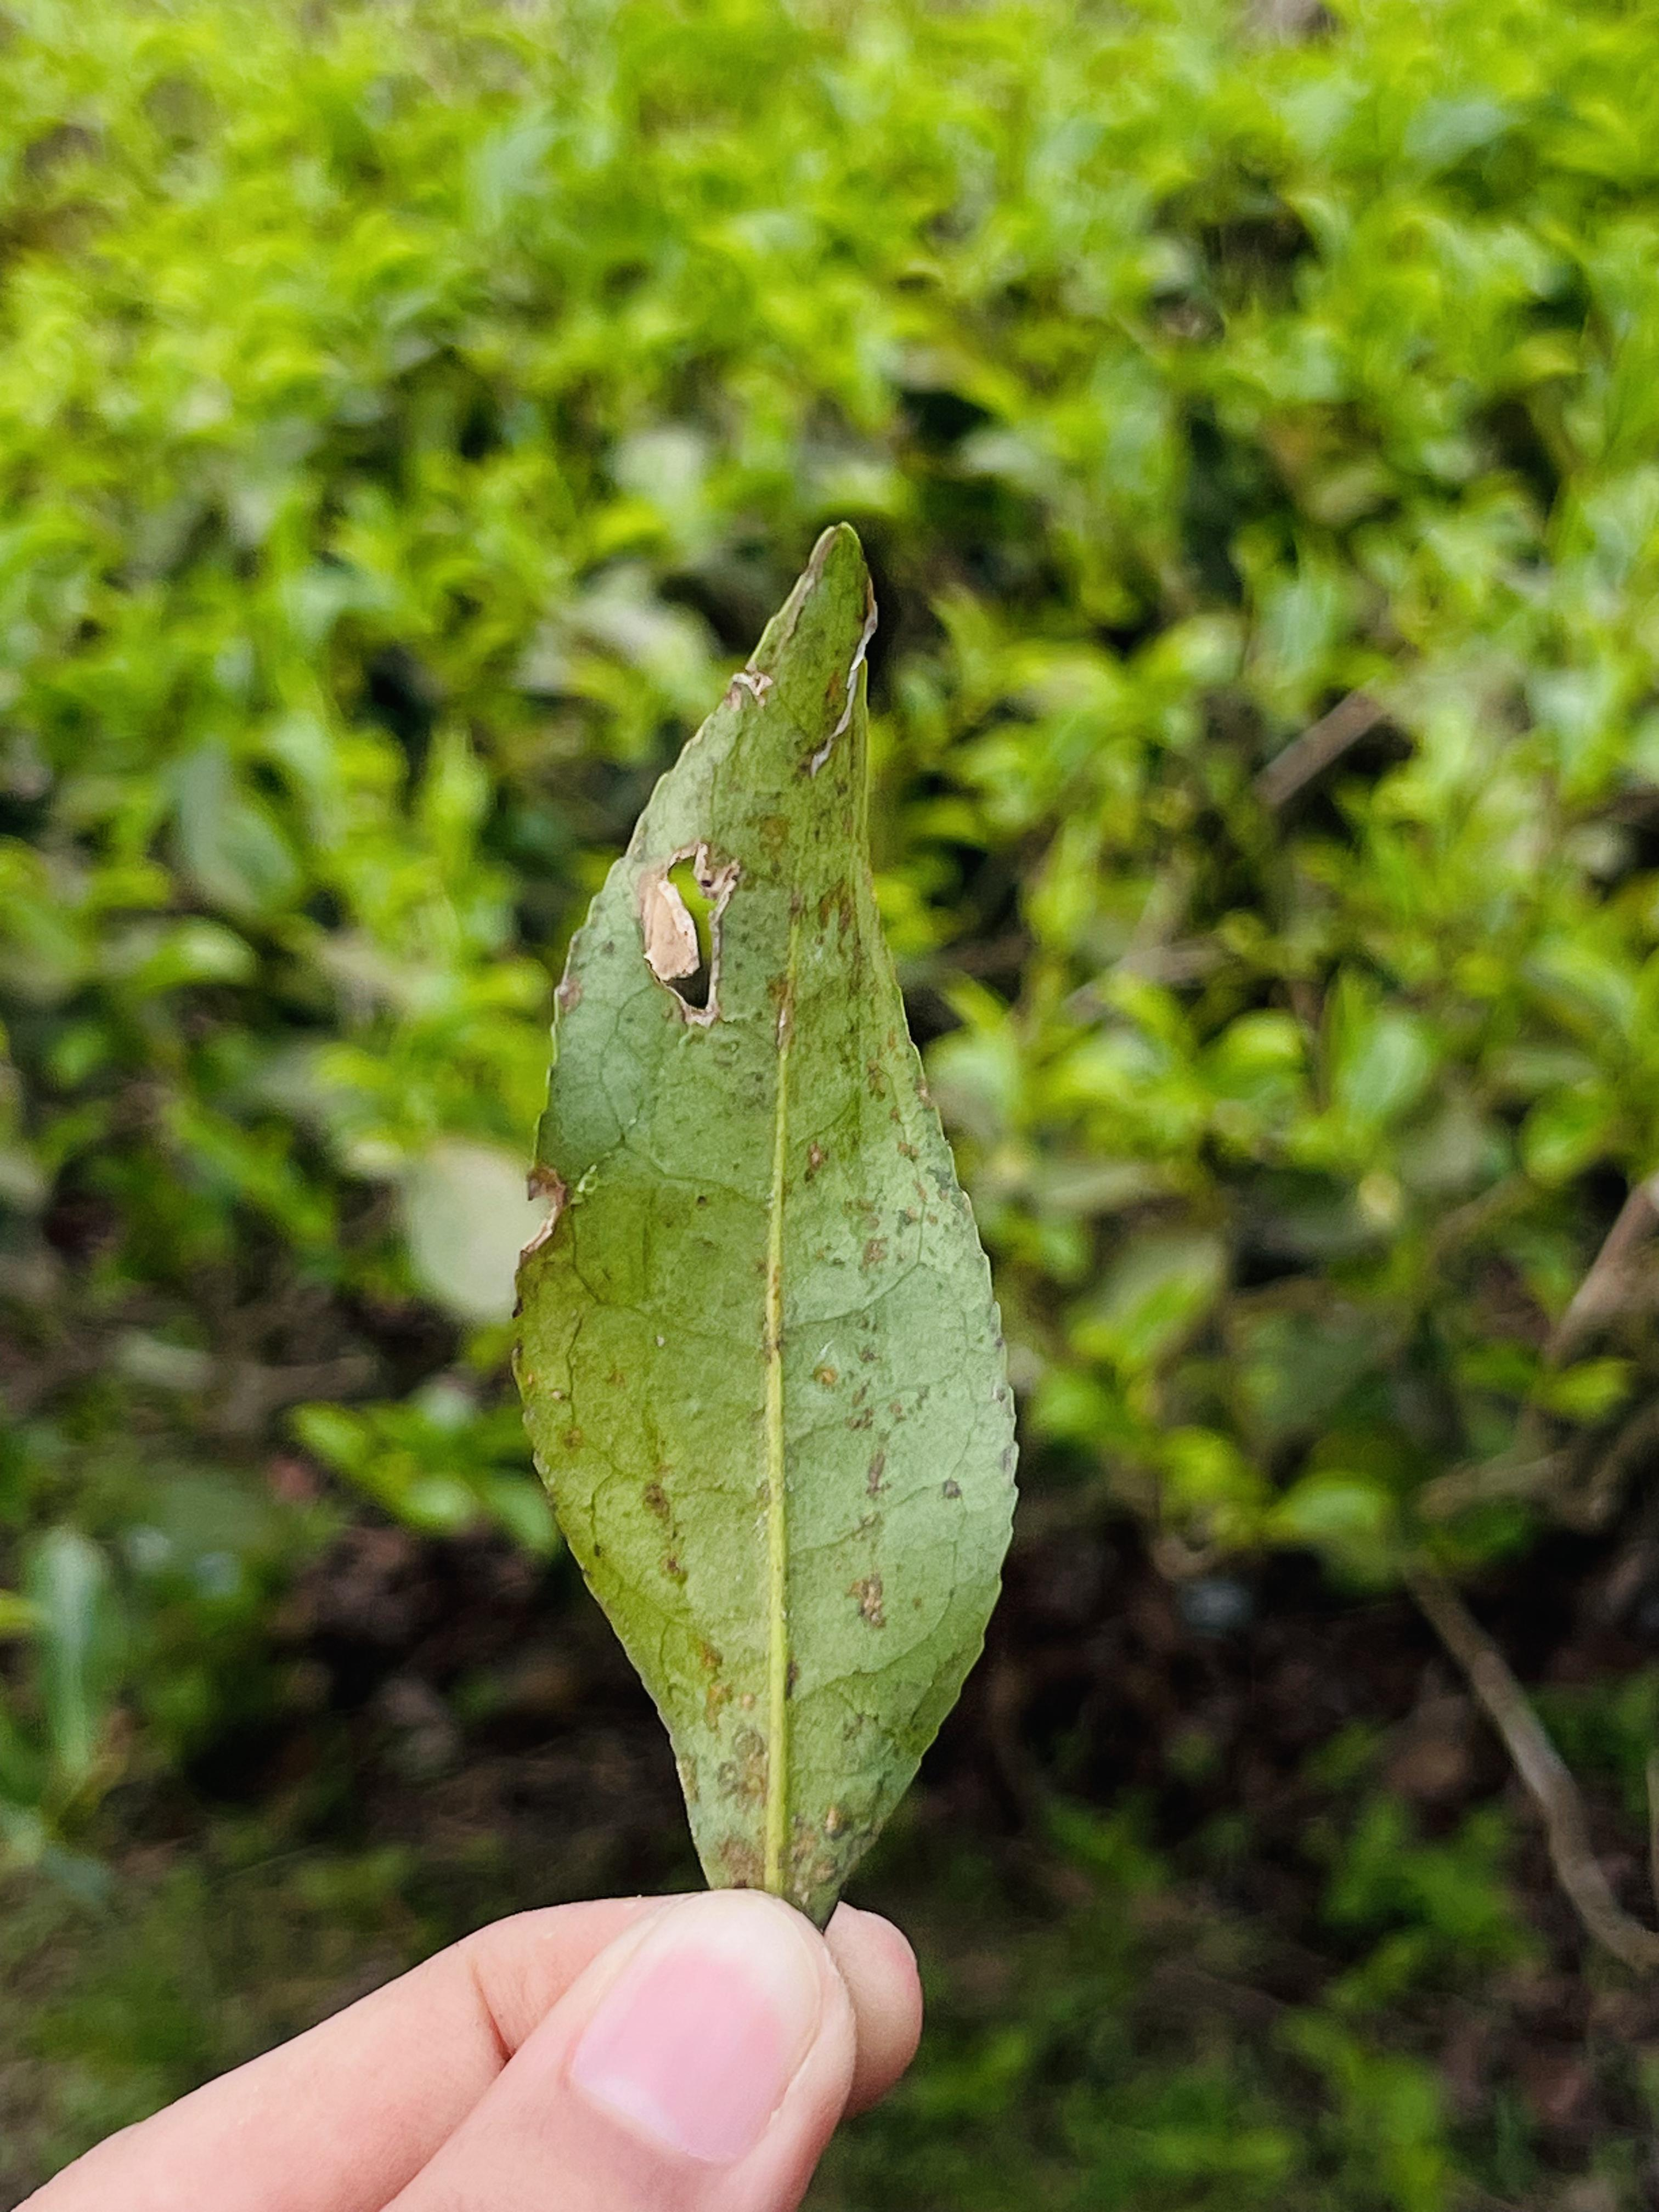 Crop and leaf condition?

tea, red rust
